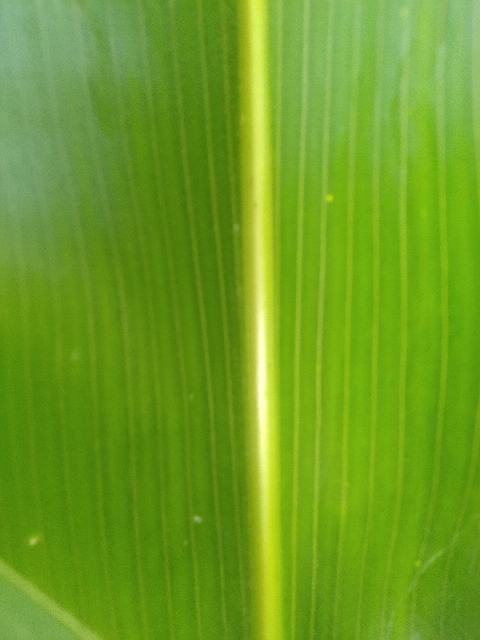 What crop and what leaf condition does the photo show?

maize, healthy
